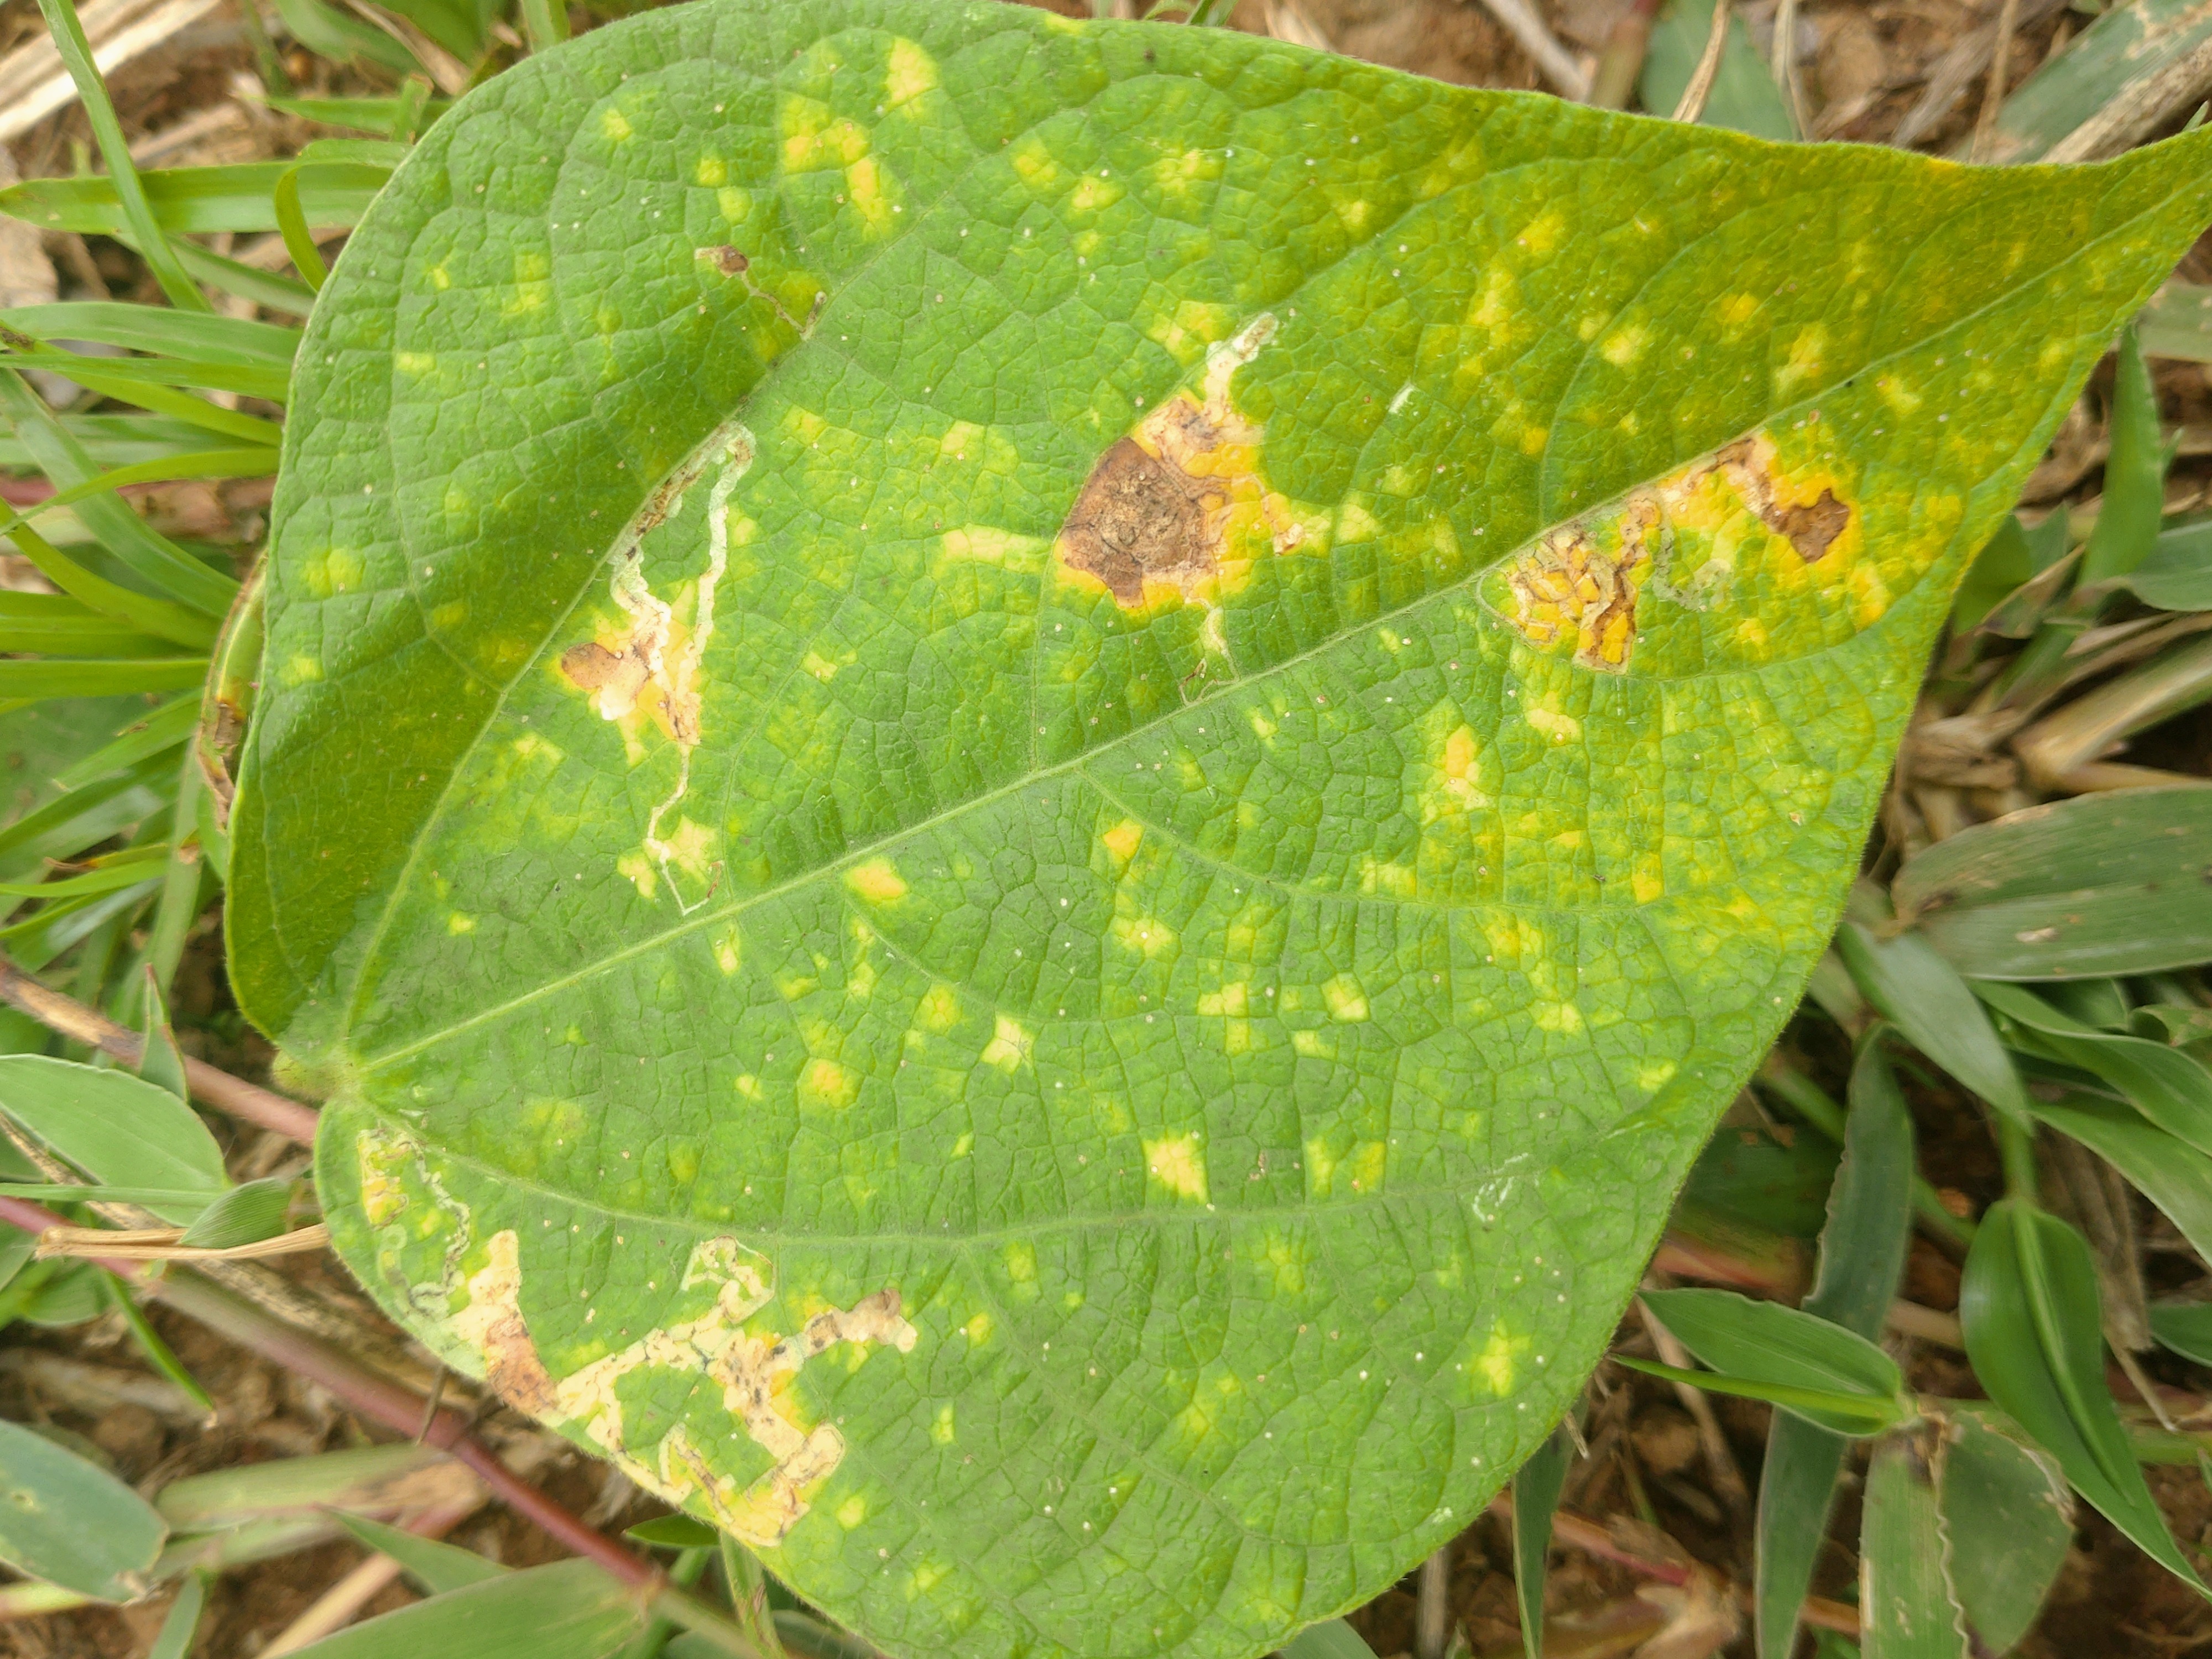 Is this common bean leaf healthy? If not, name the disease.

rust
